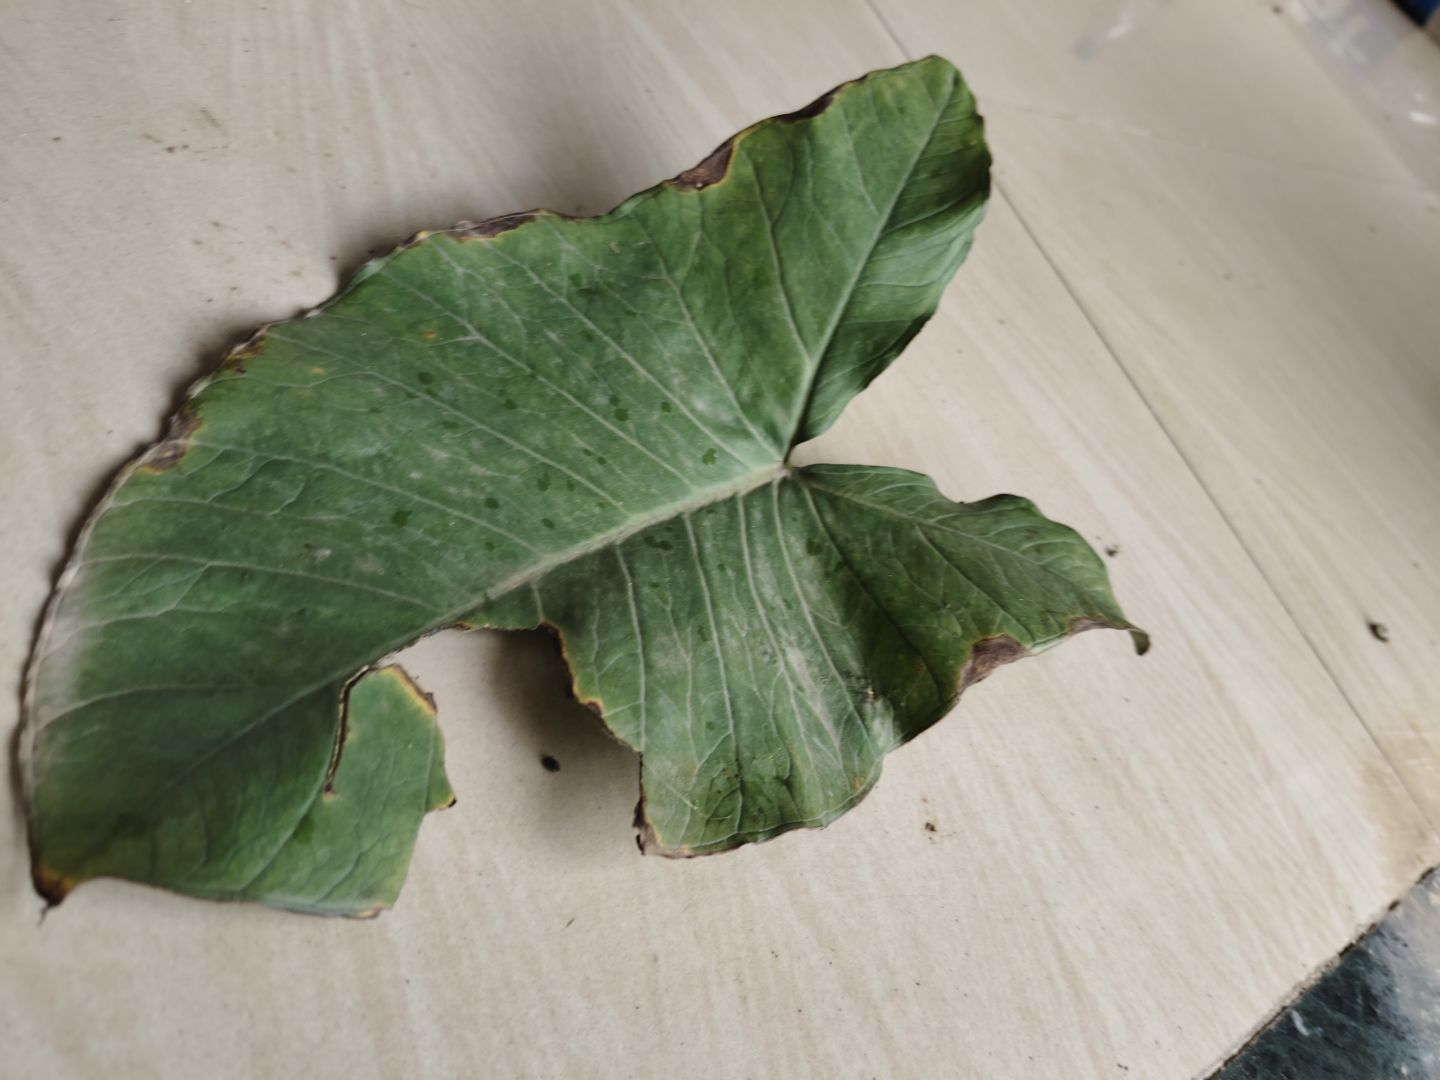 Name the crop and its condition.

taro, leaf blight
